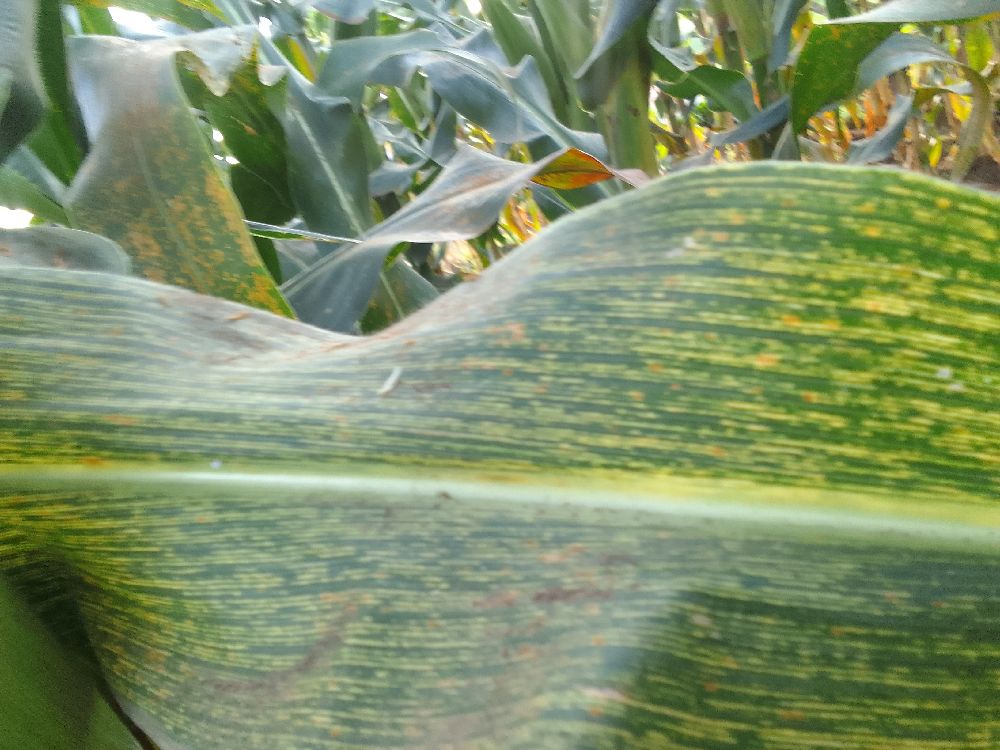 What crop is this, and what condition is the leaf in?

maize, maize streak virus
